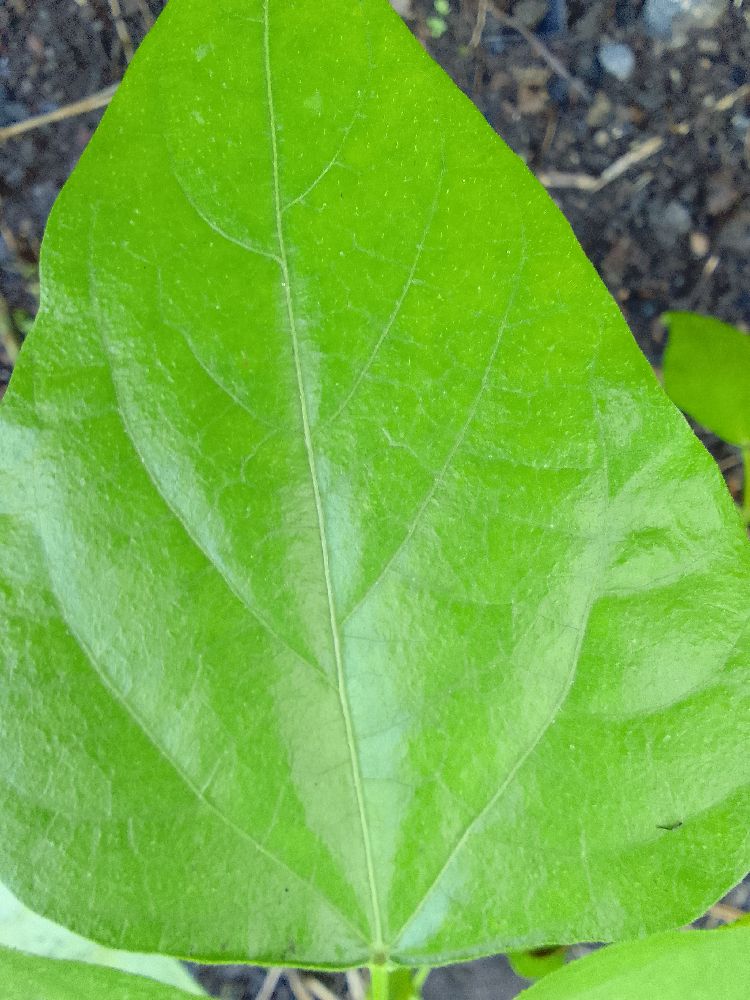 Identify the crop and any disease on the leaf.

common bean, healthy
